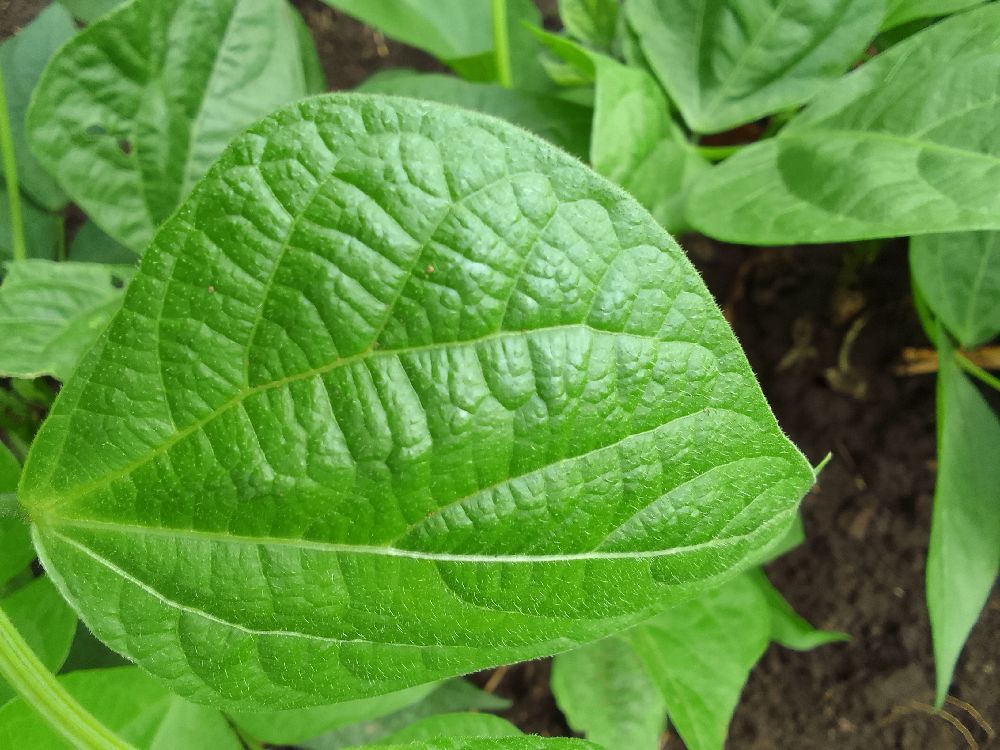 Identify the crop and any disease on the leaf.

common bean, healthy
